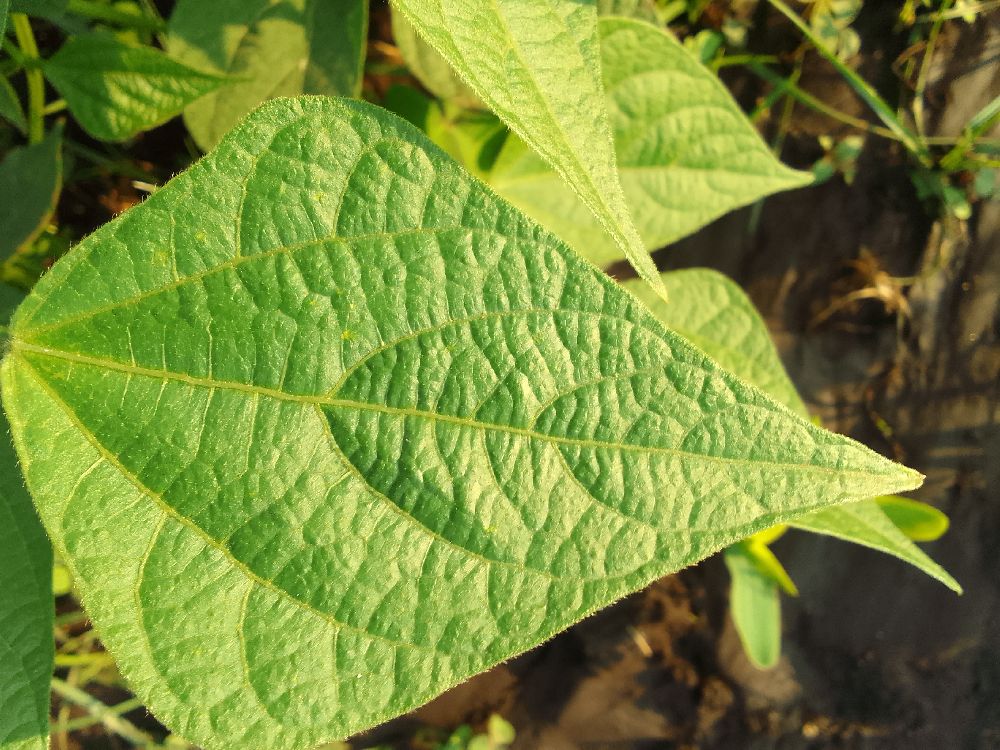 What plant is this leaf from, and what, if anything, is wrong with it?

common bean, healthy
